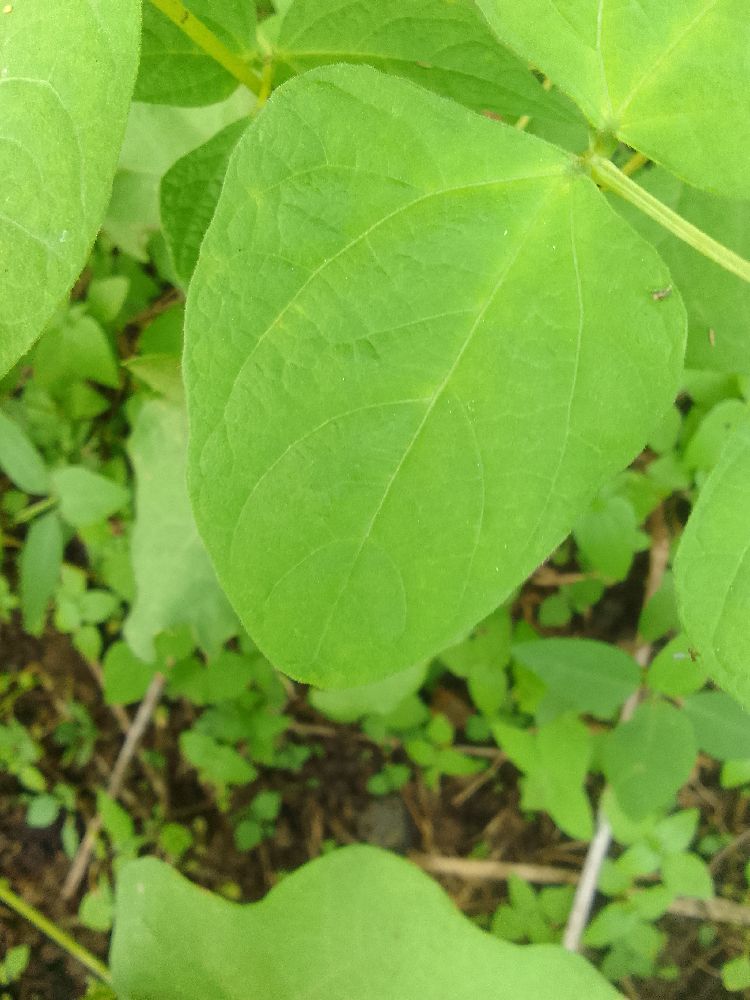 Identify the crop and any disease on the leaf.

common bean, healthy
